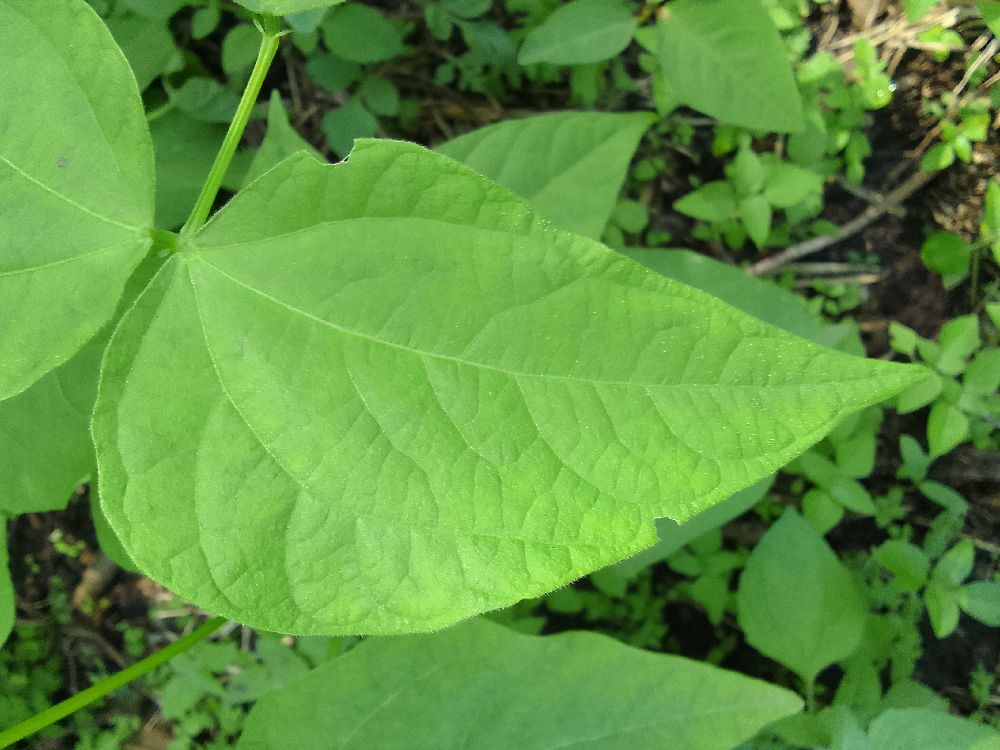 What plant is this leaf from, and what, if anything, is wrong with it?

common bean, healthy
